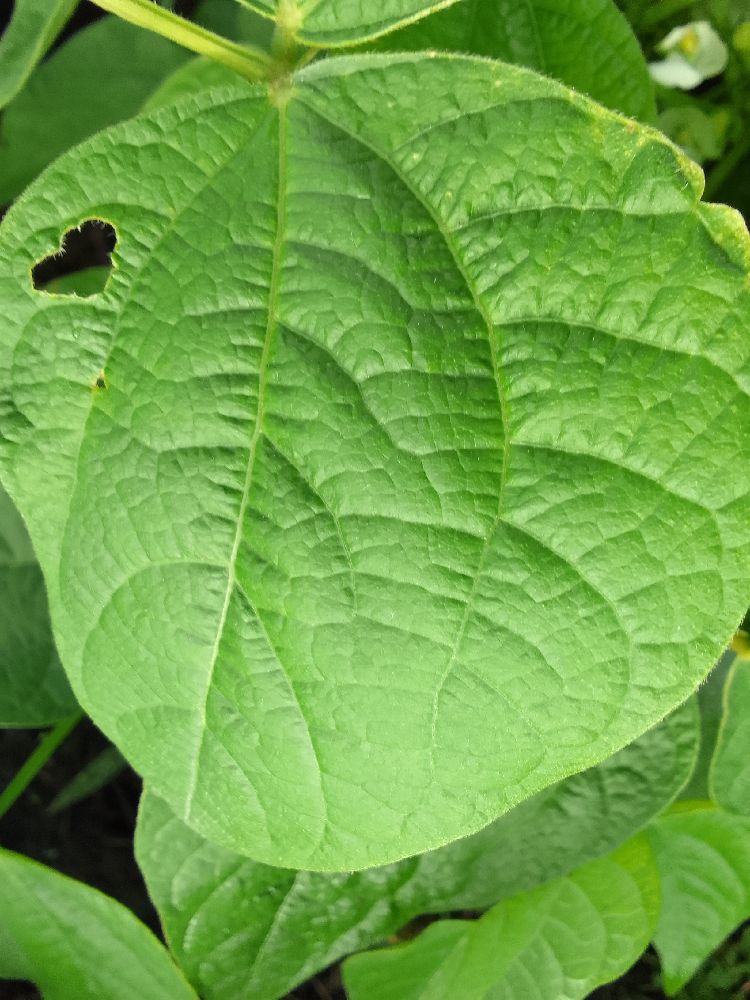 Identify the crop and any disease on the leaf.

common bean, healthy
